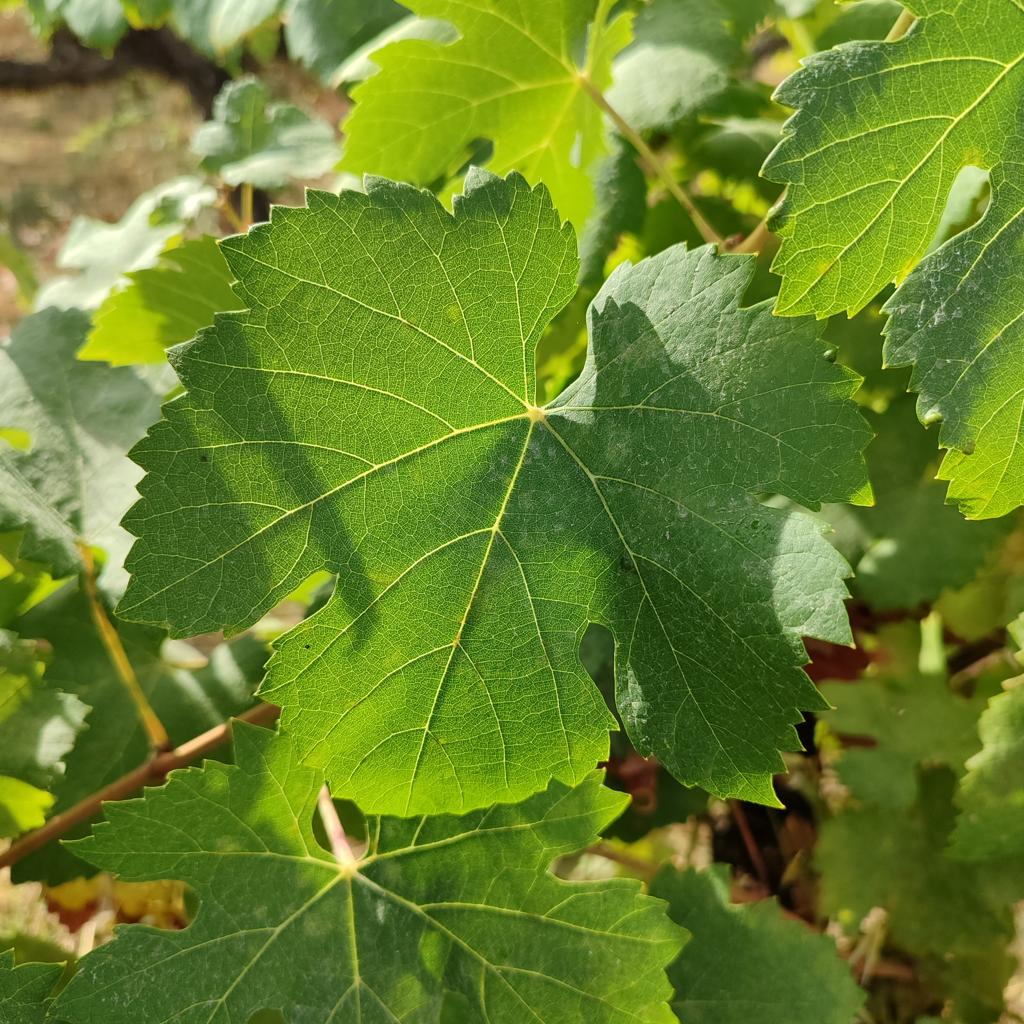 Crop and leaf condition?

grapevine, healthy
